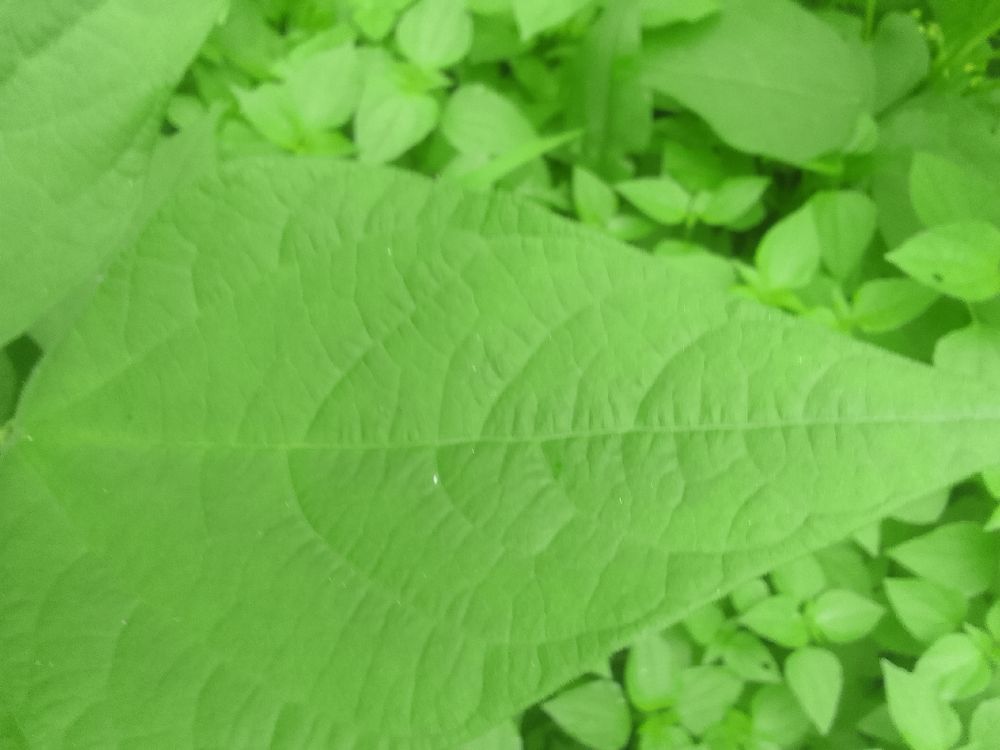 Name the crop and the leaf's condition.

common bean, healthy
